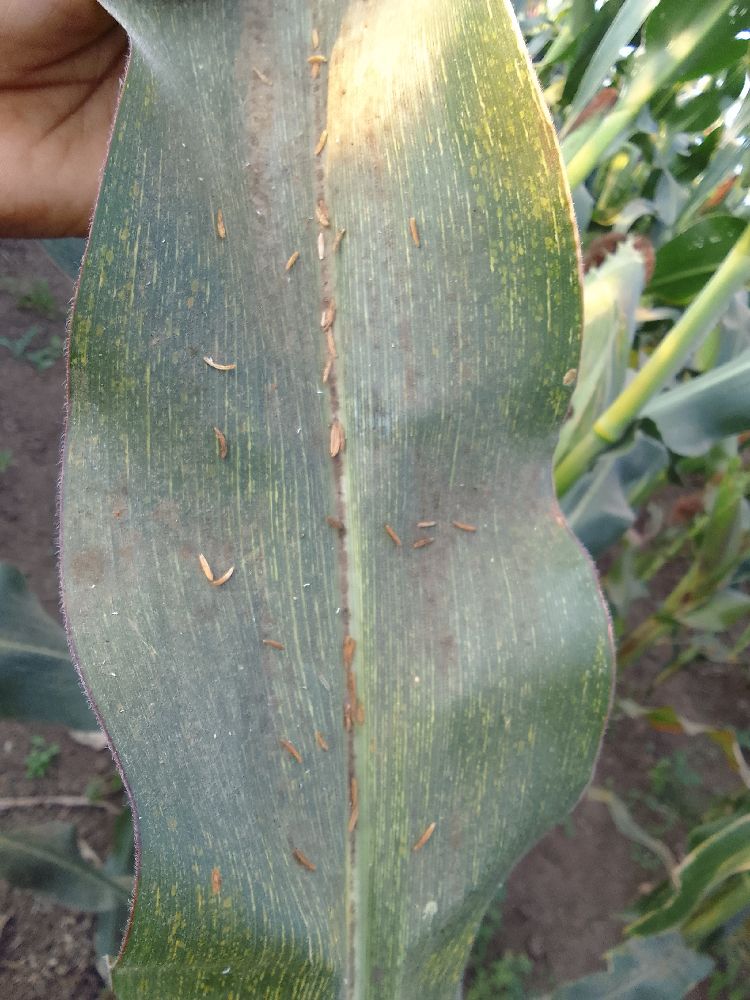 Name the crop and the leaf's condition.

maize, maize streak virus
